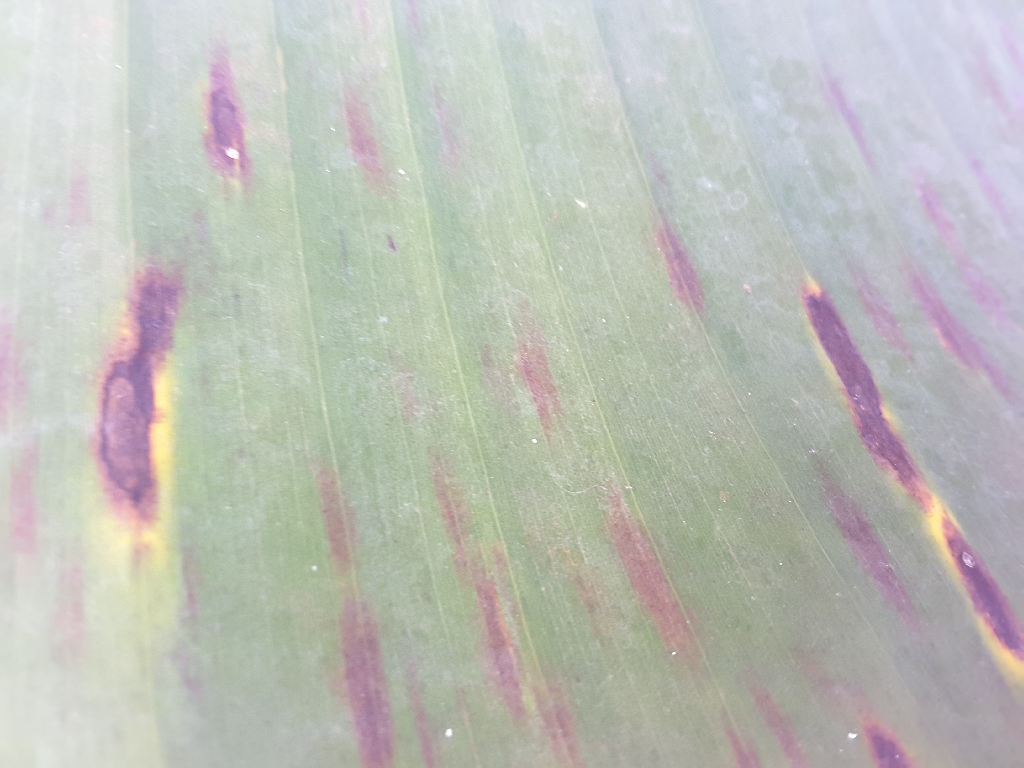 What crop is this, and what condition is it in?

banana, black sigatoka
